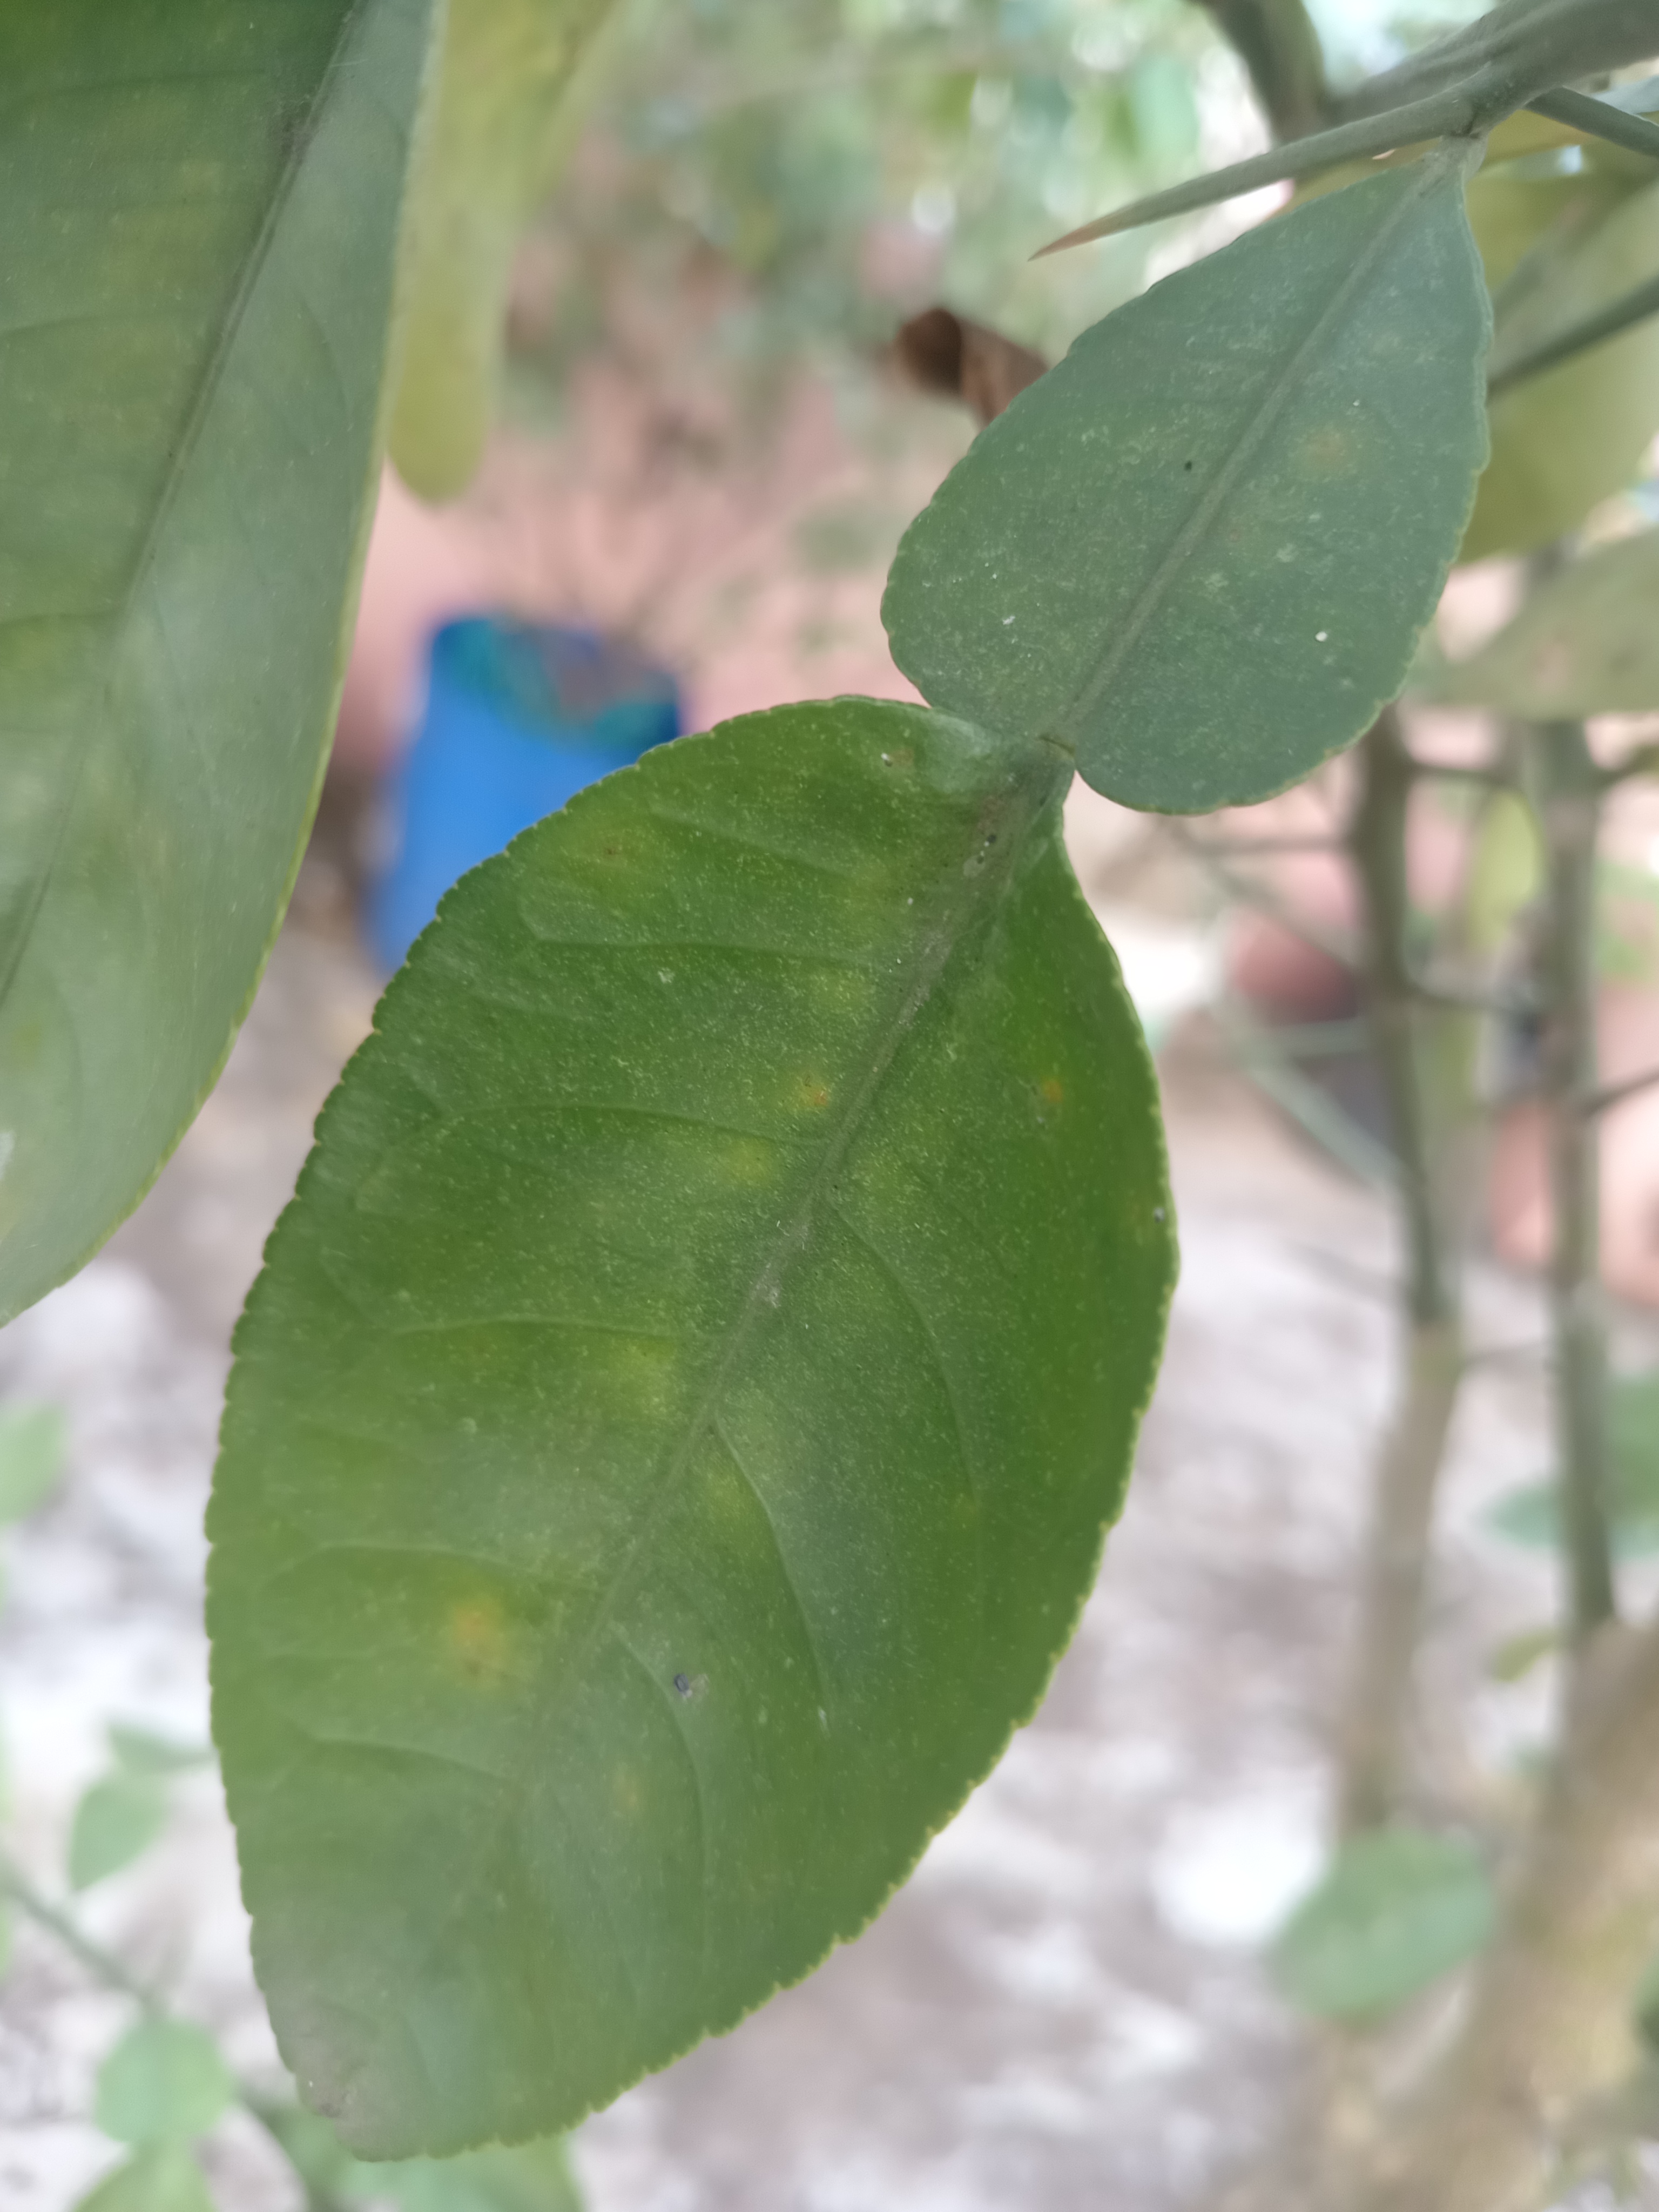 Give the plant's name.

lemon
